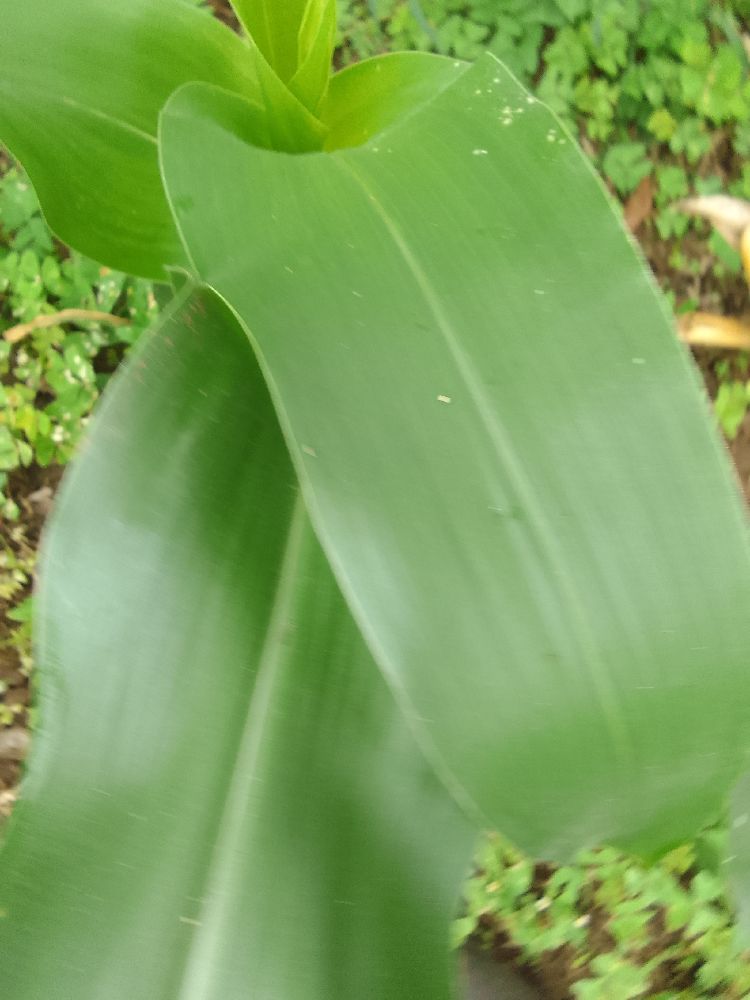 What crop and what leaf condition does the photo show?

maize, healthy
